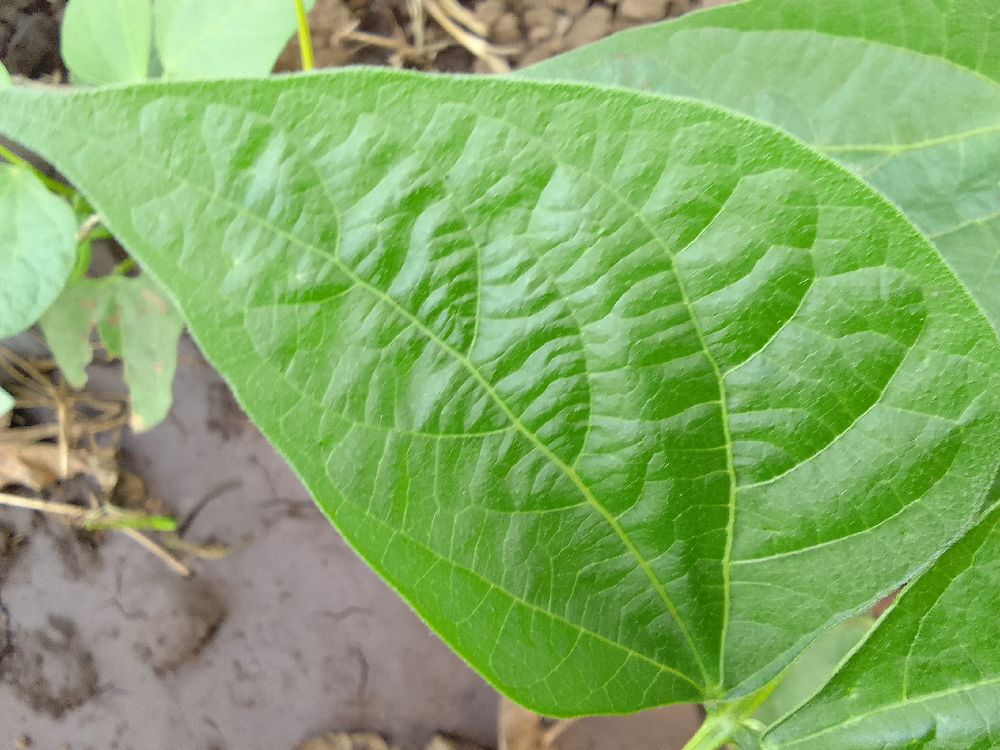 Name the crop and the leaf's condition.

common bean, healthy
